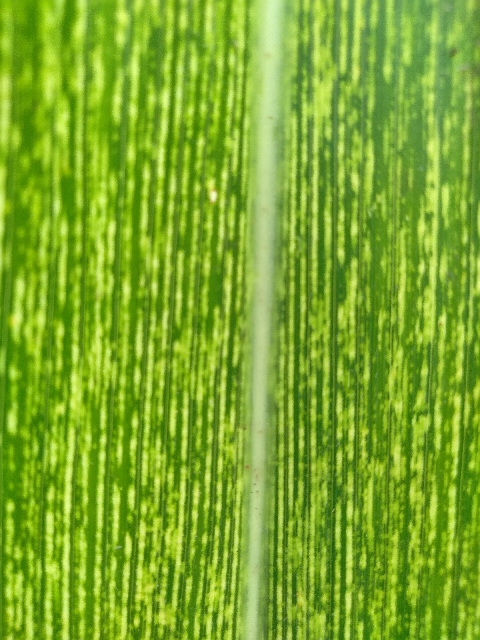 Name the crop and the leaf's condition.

maize, maize streak virus
